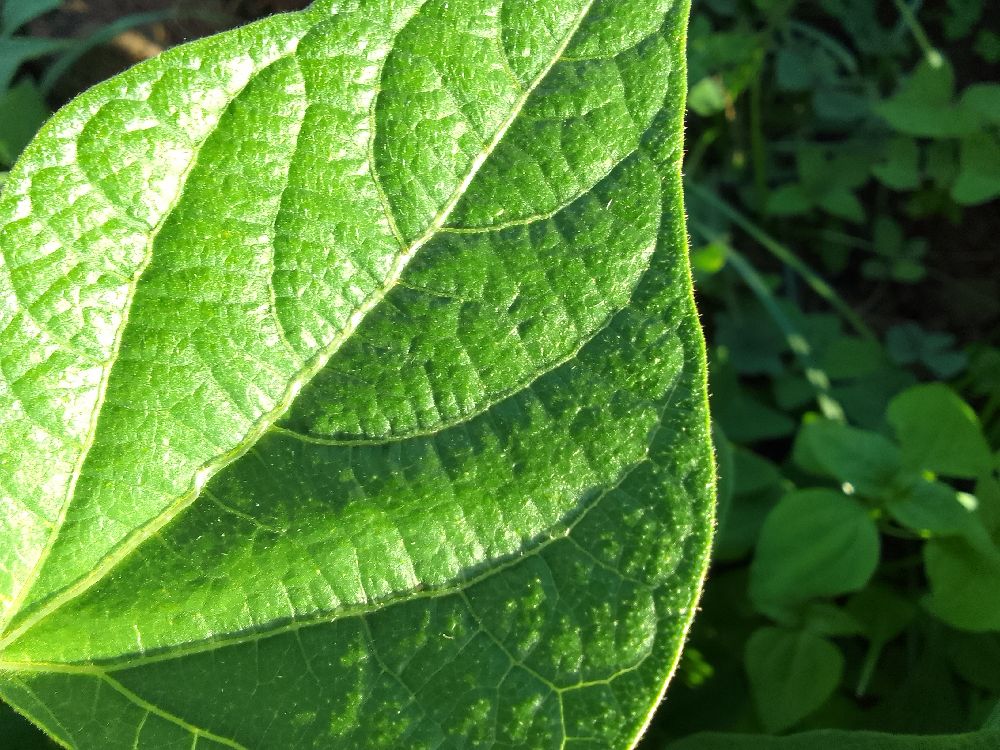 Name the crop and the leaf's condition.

common bean, healthy
